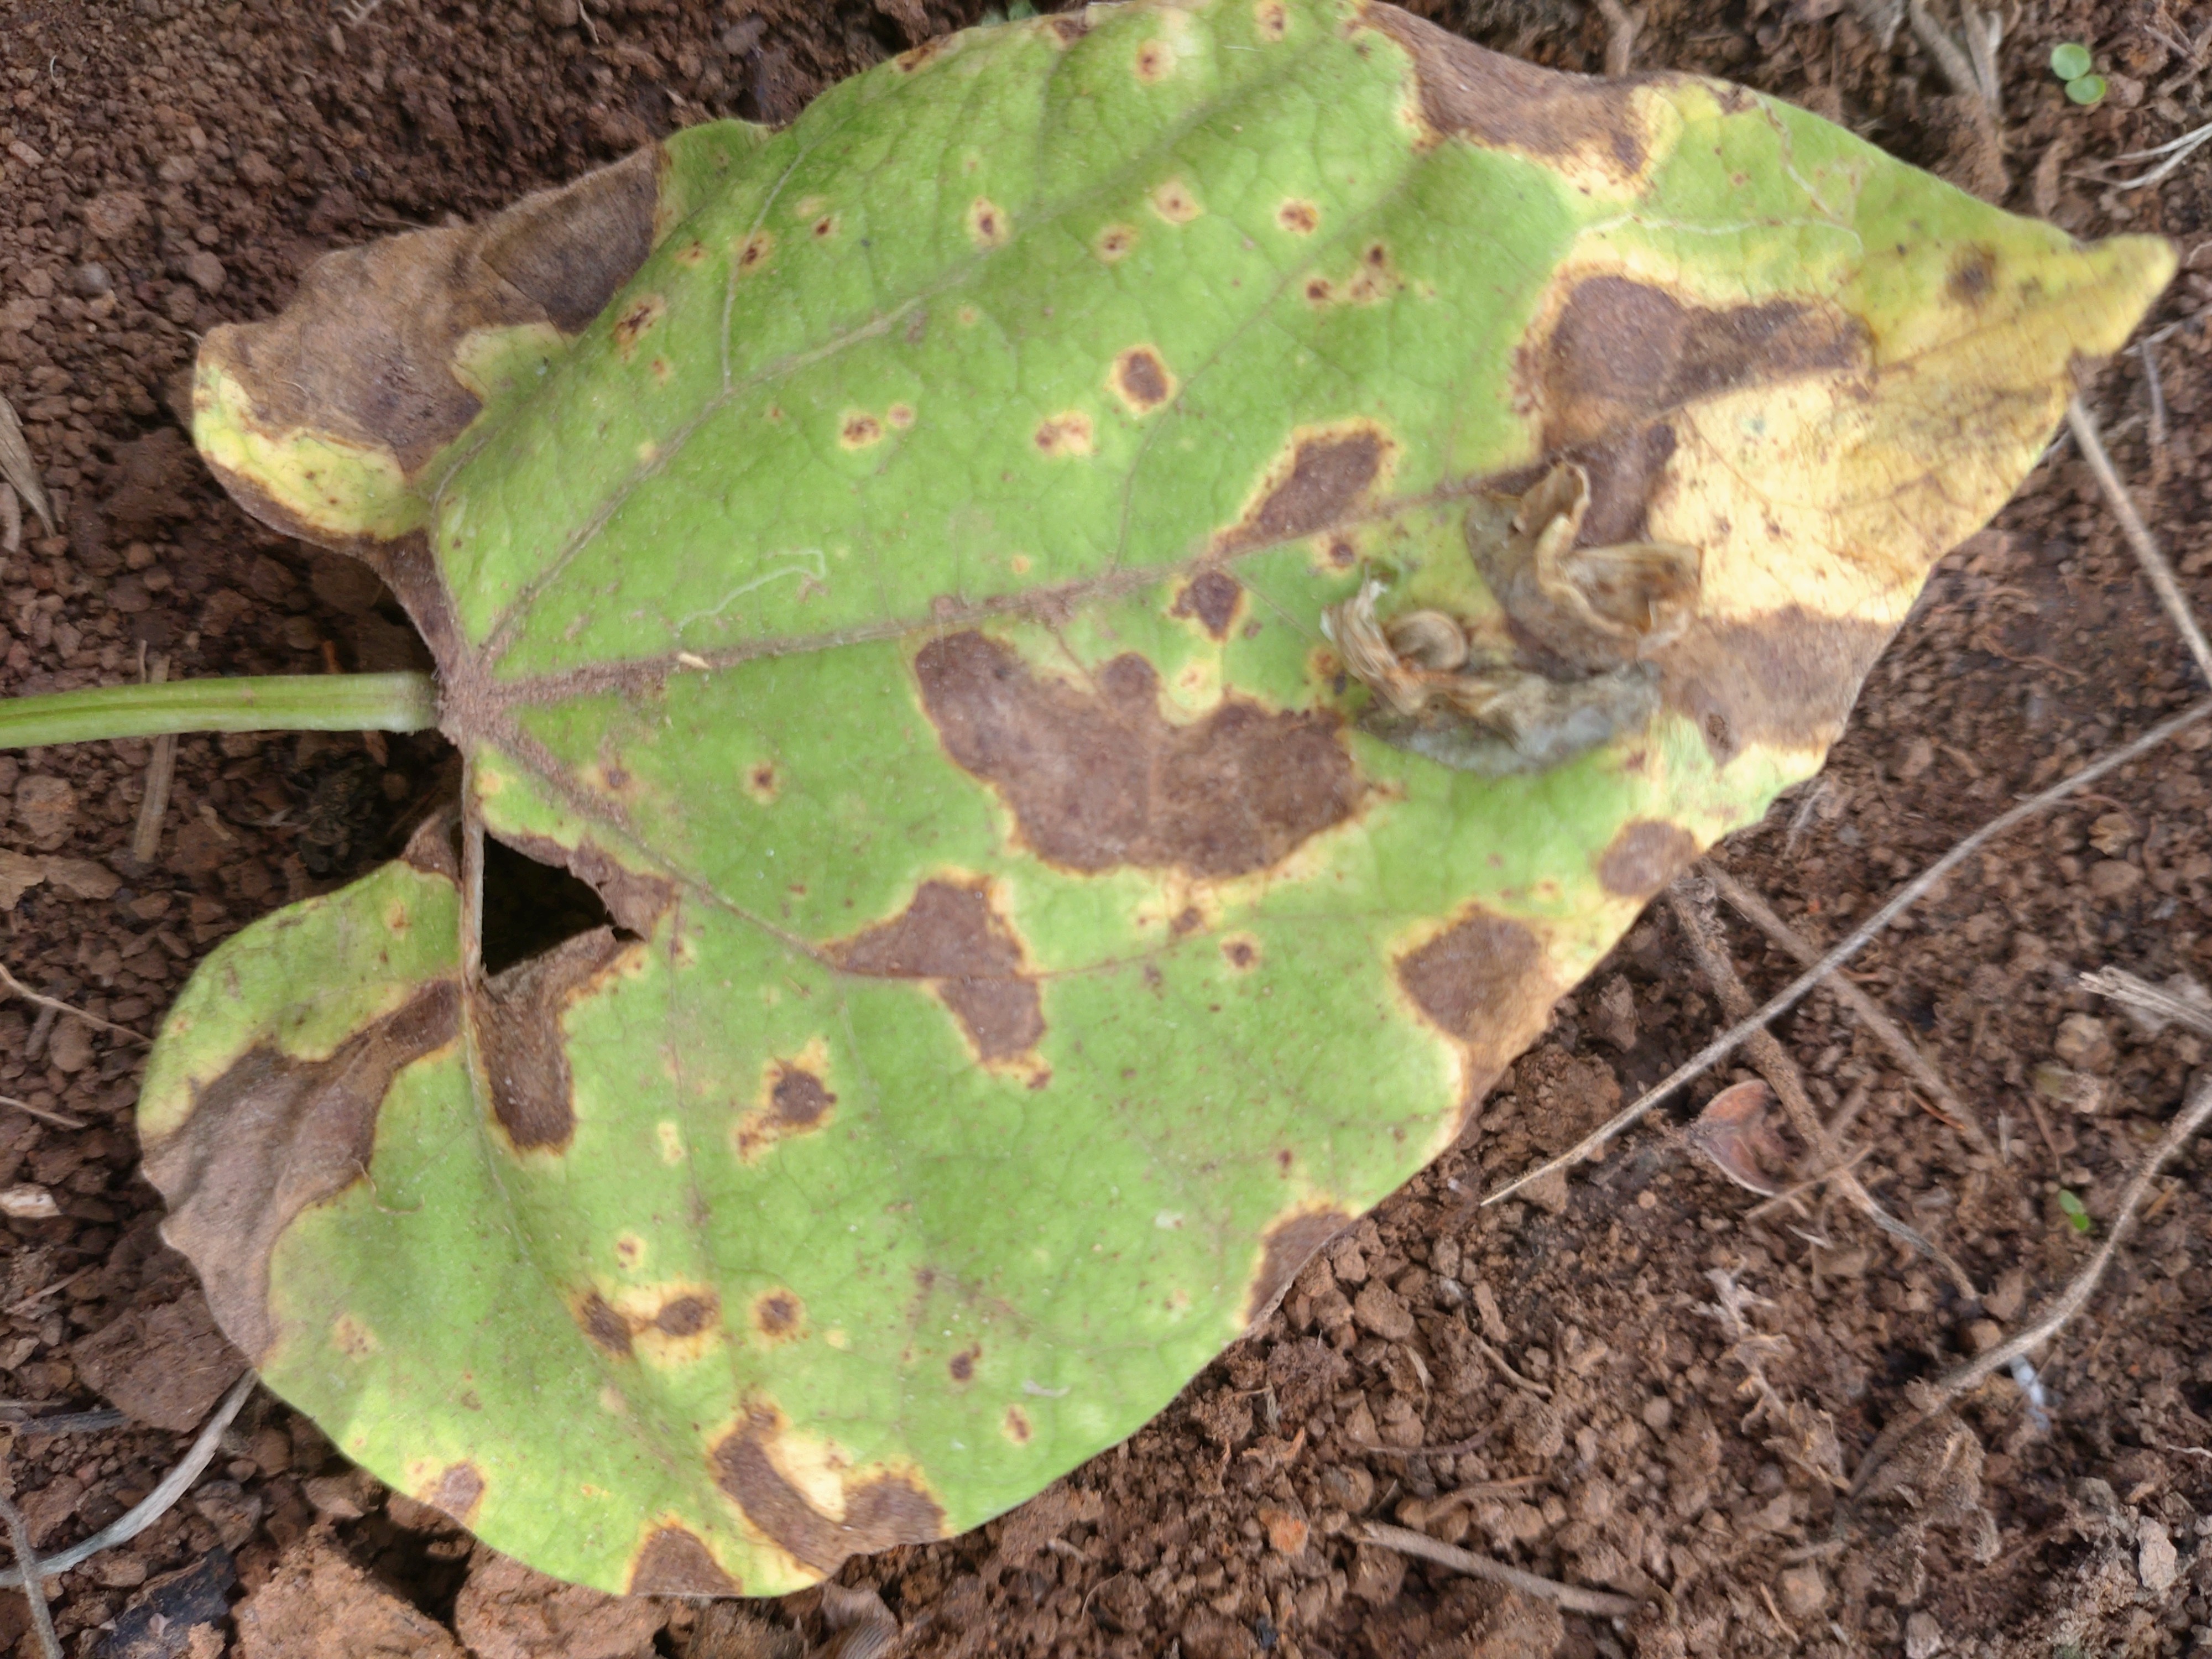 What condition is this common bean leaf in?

rust
